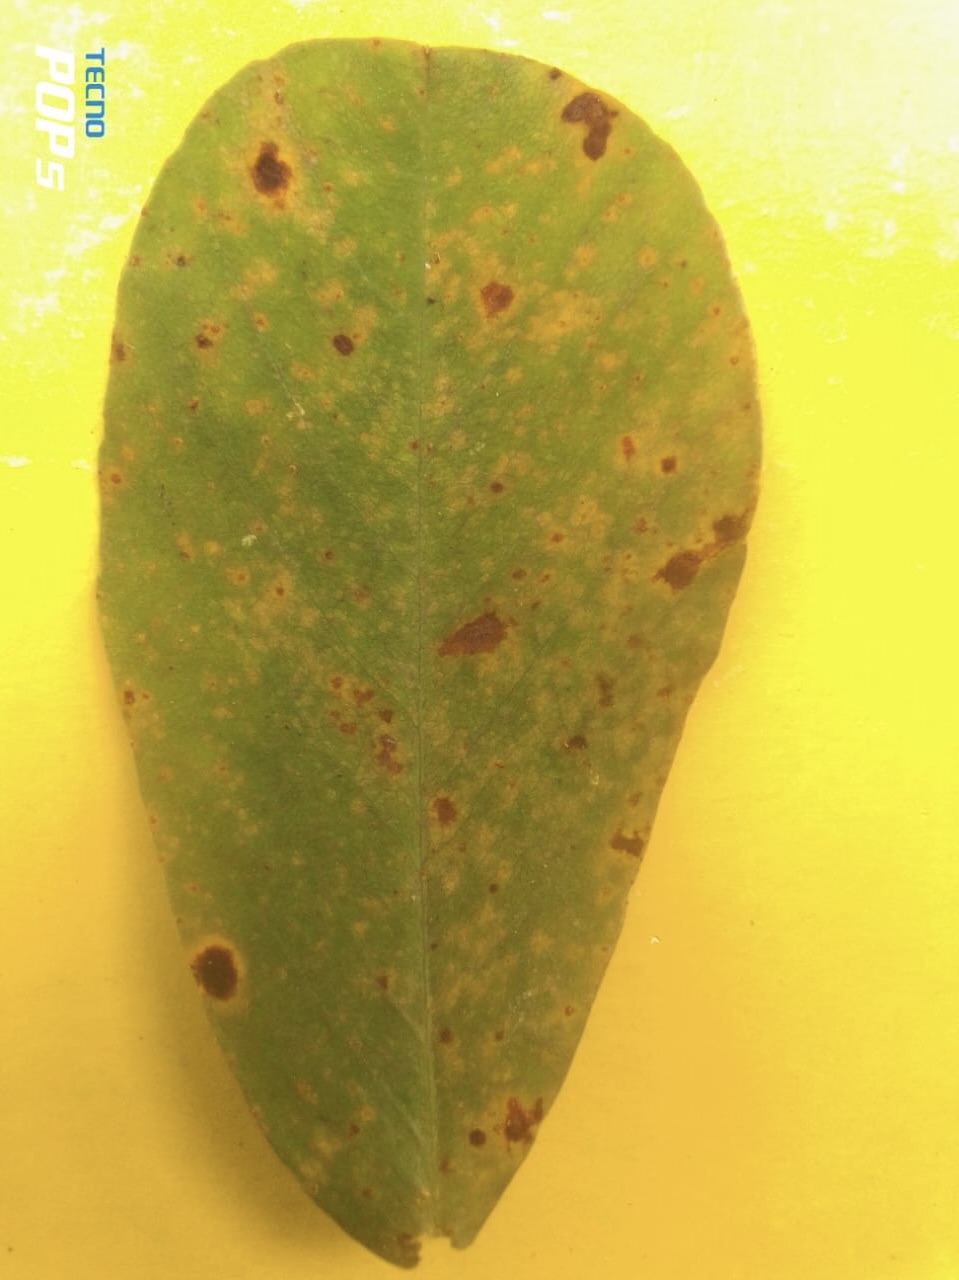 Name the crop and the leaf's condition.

peanut, passalora arachidicola
